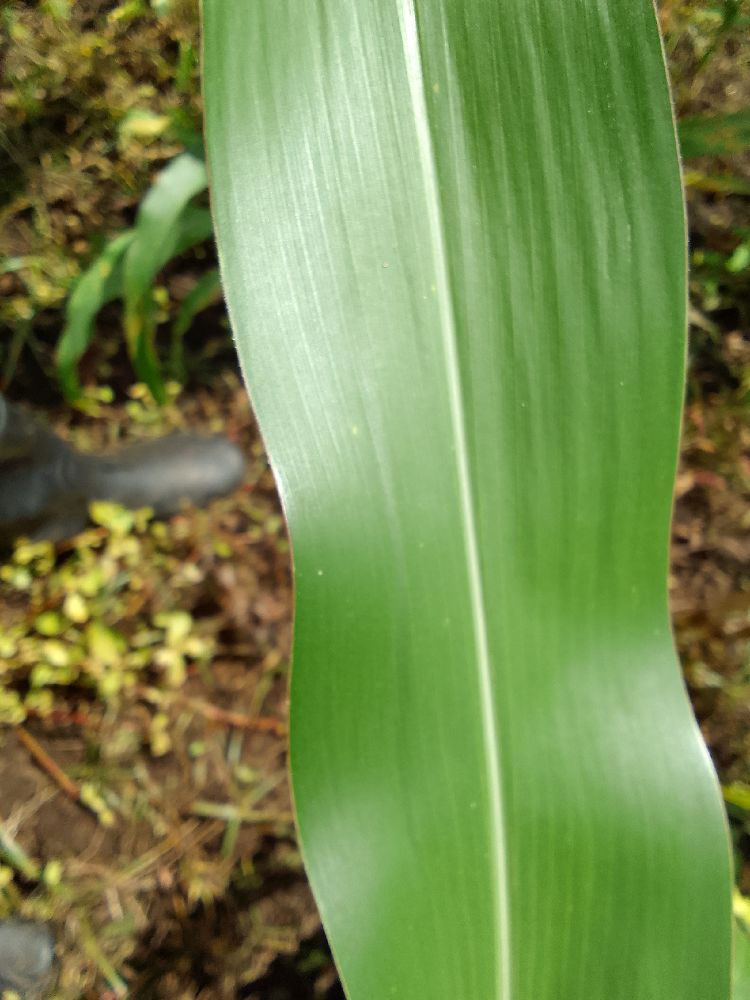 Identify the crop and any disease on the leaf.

maize, healthy
